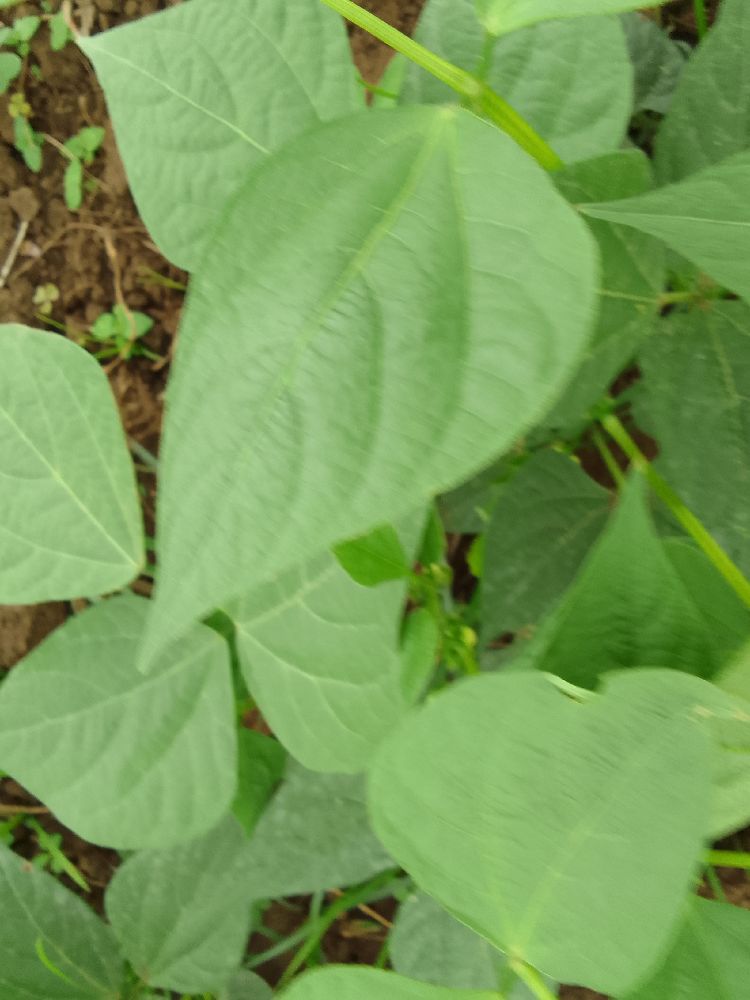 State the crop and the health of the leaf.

common bean, healthy
